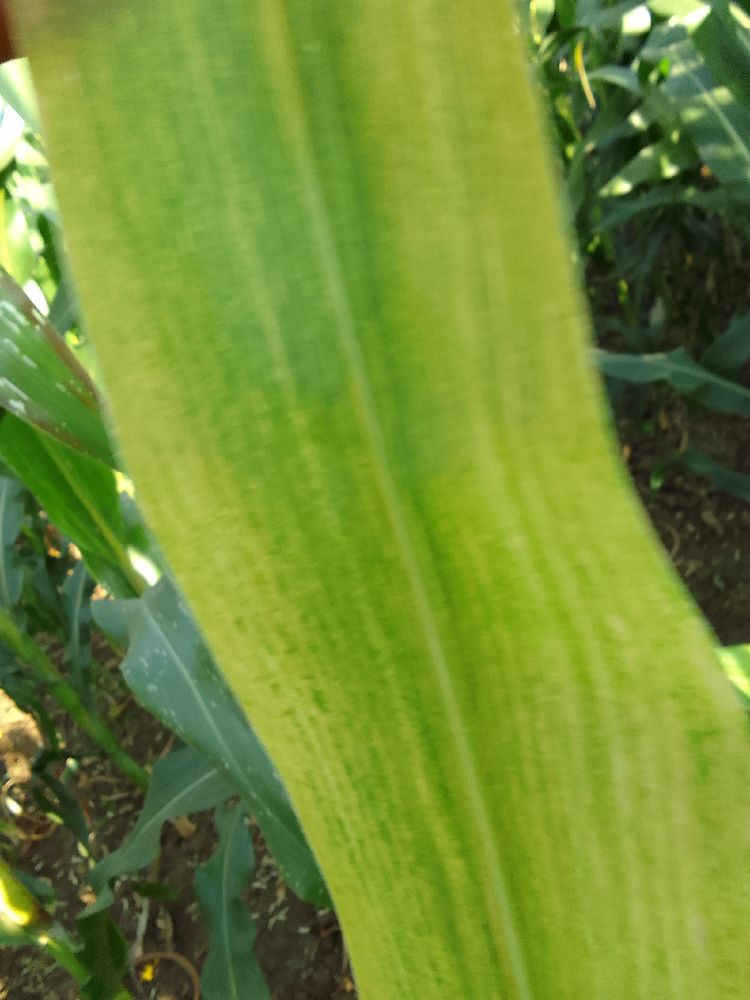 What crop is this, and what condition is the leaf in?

maize, maize lethal necrosis
